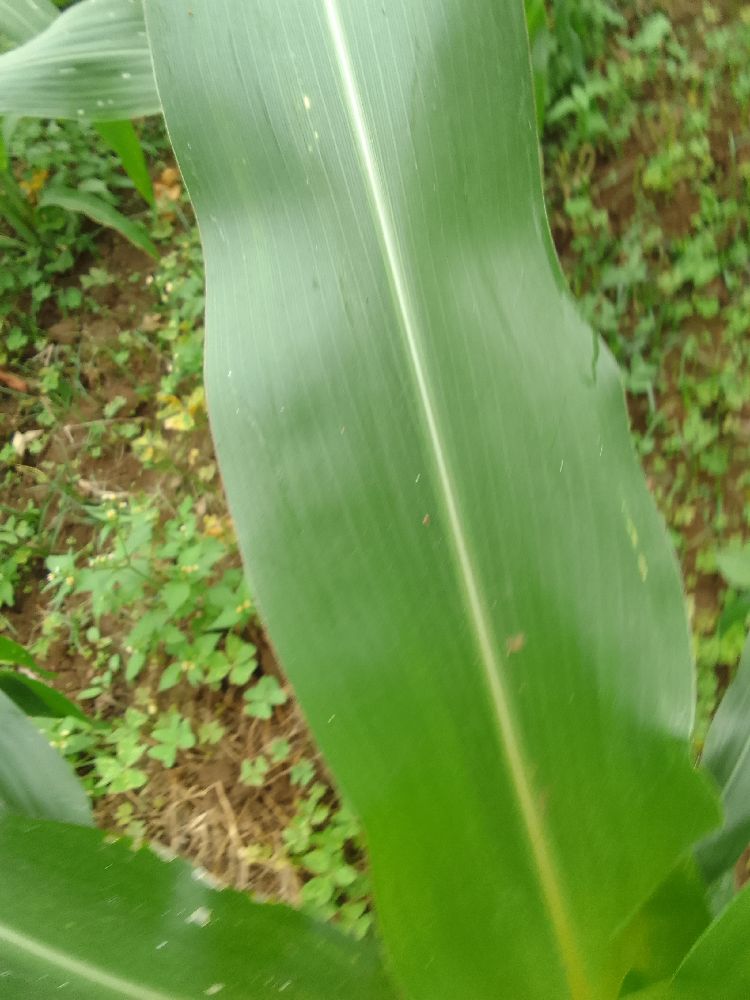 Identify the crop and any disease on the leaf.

maize, healthy
